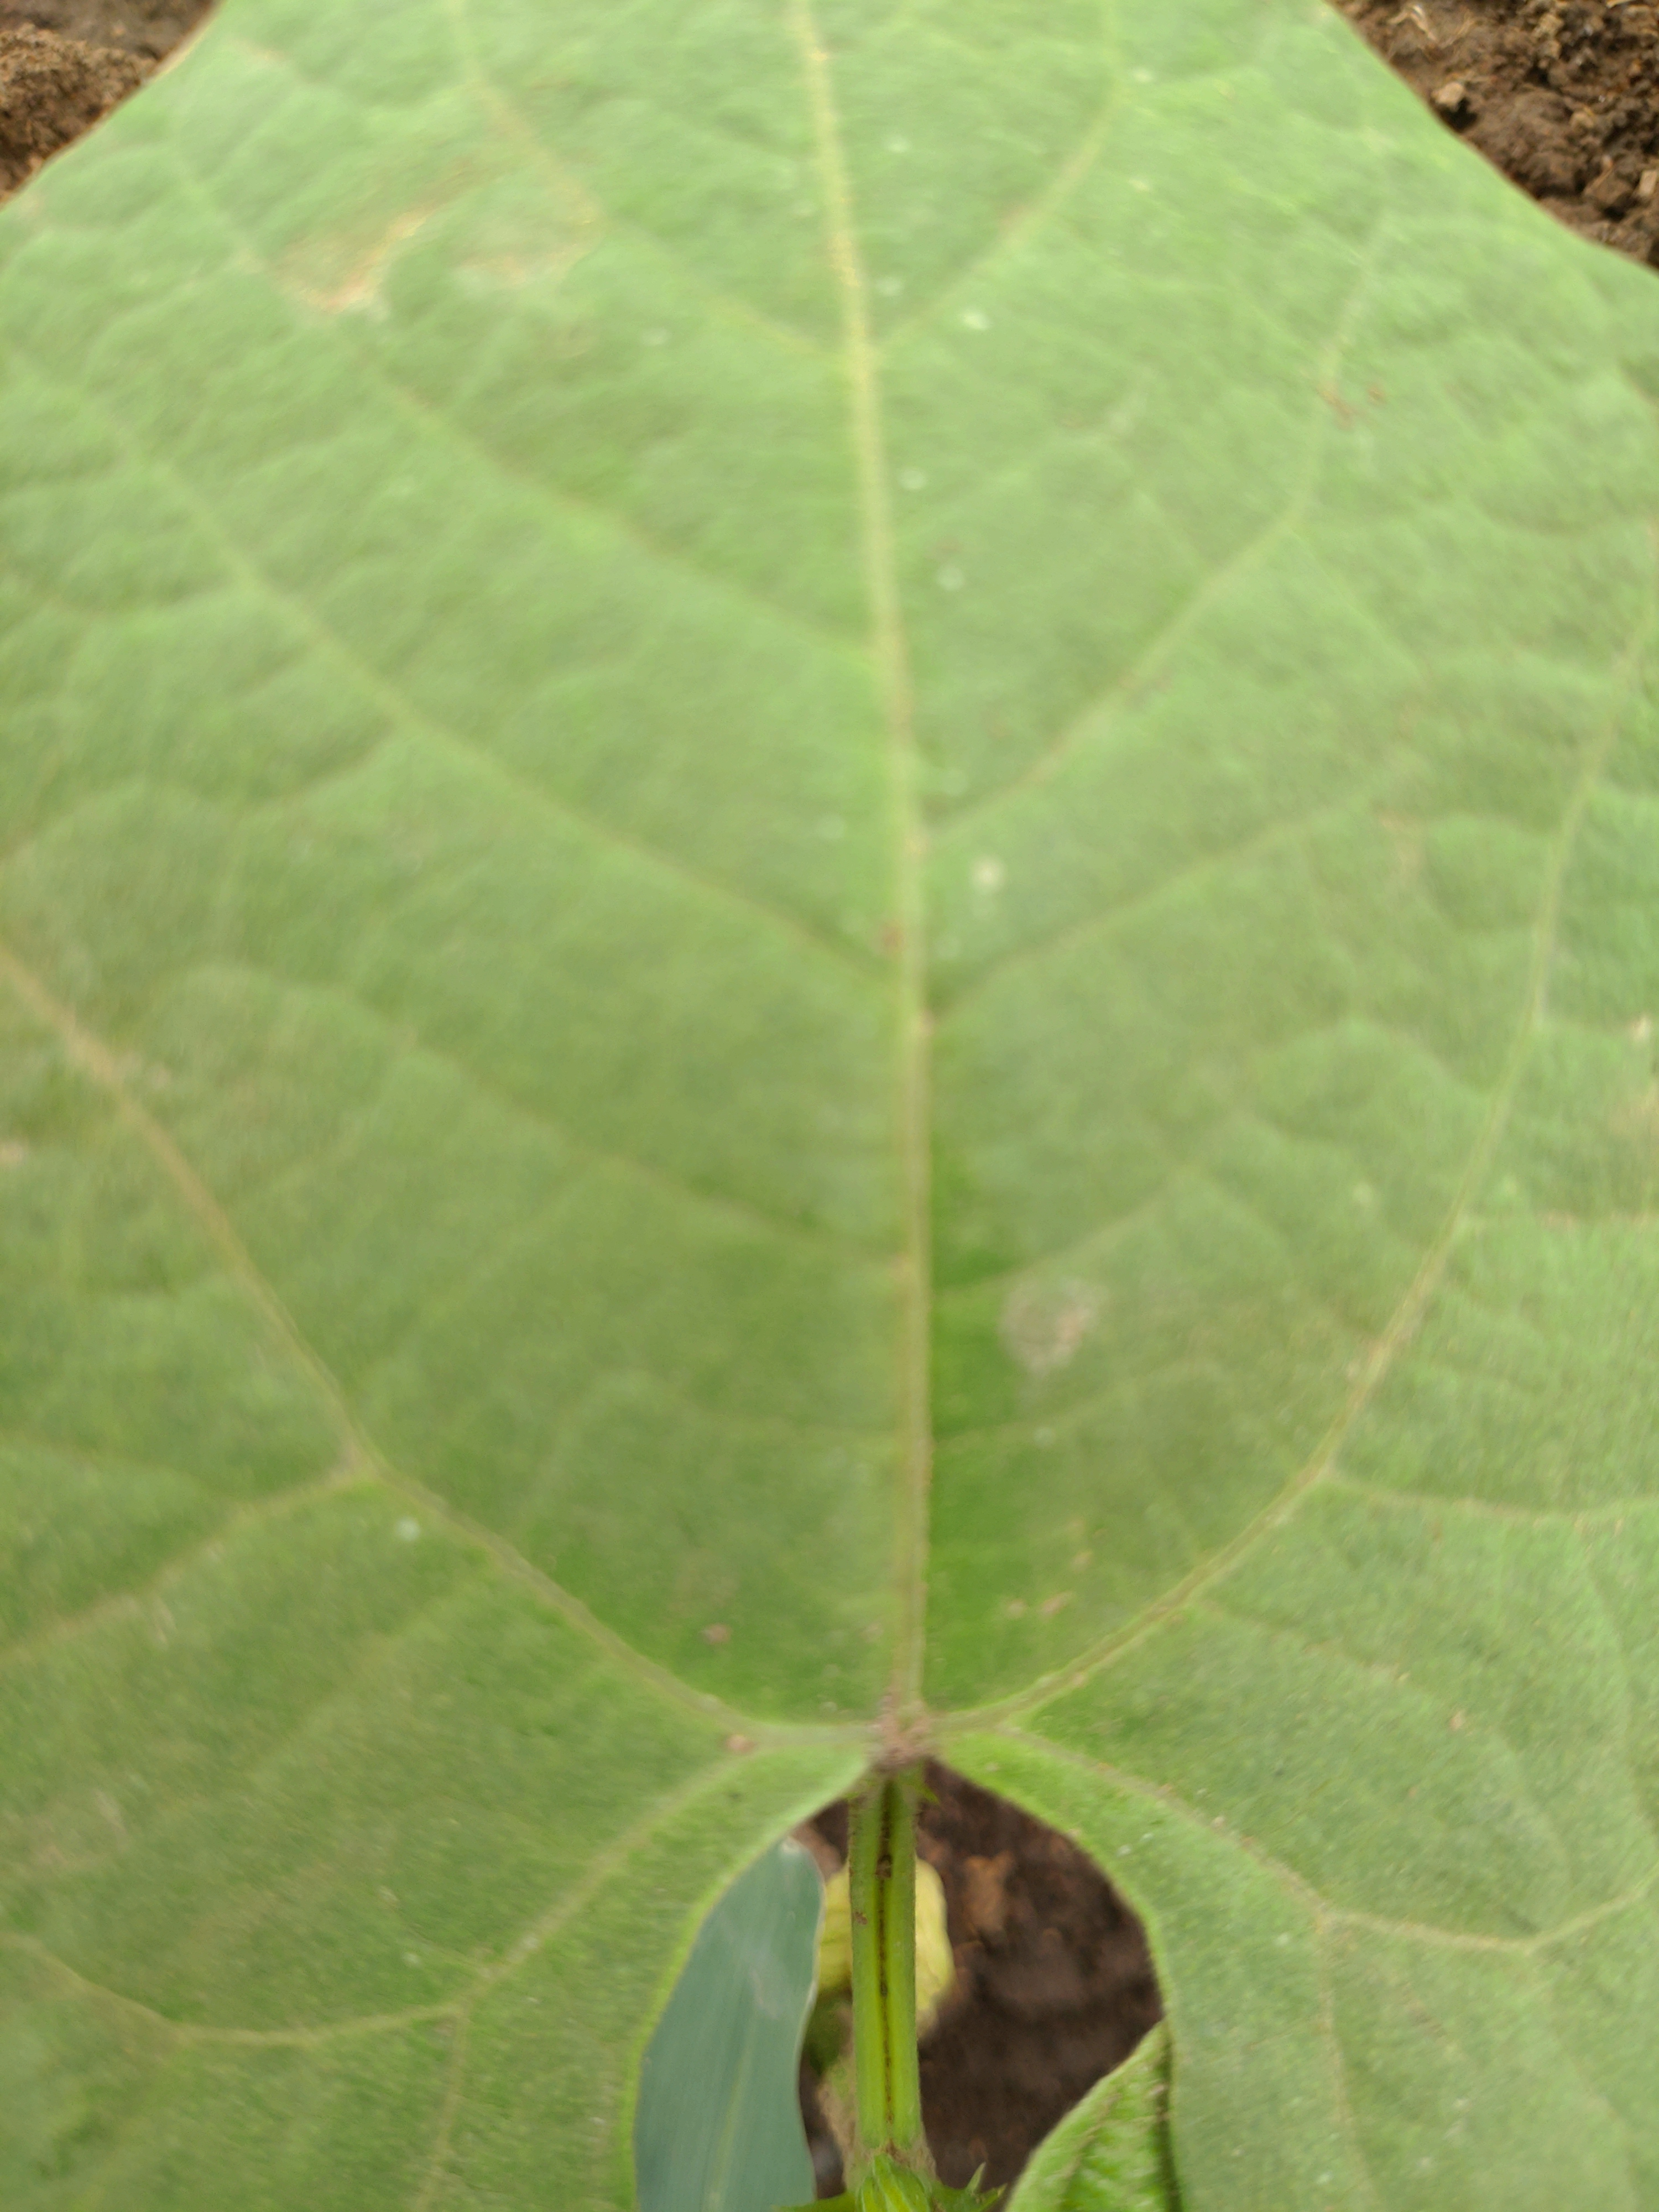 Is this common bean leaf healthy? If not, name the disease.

healthy
